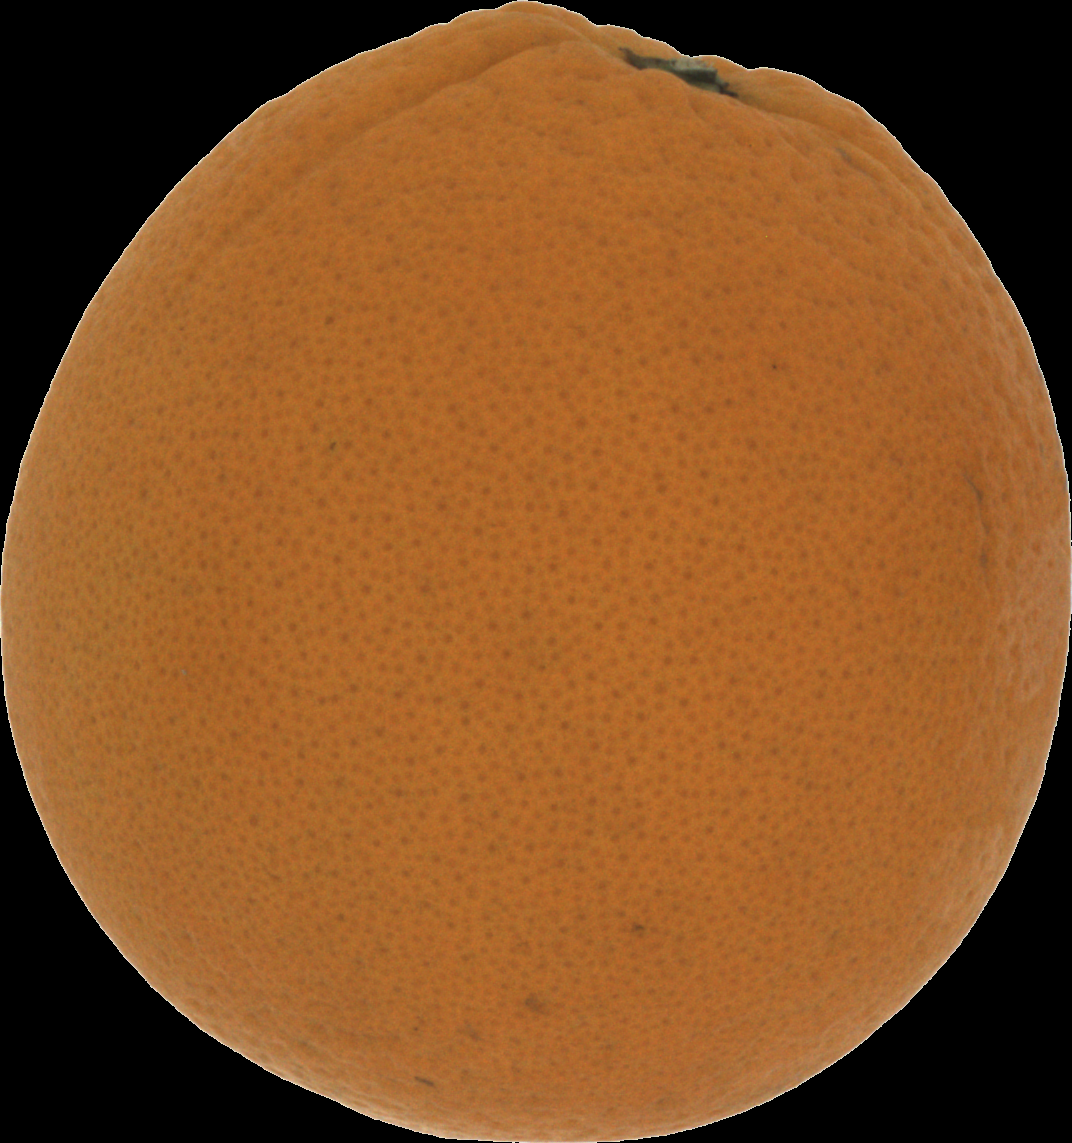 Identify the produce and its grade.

orange, good
